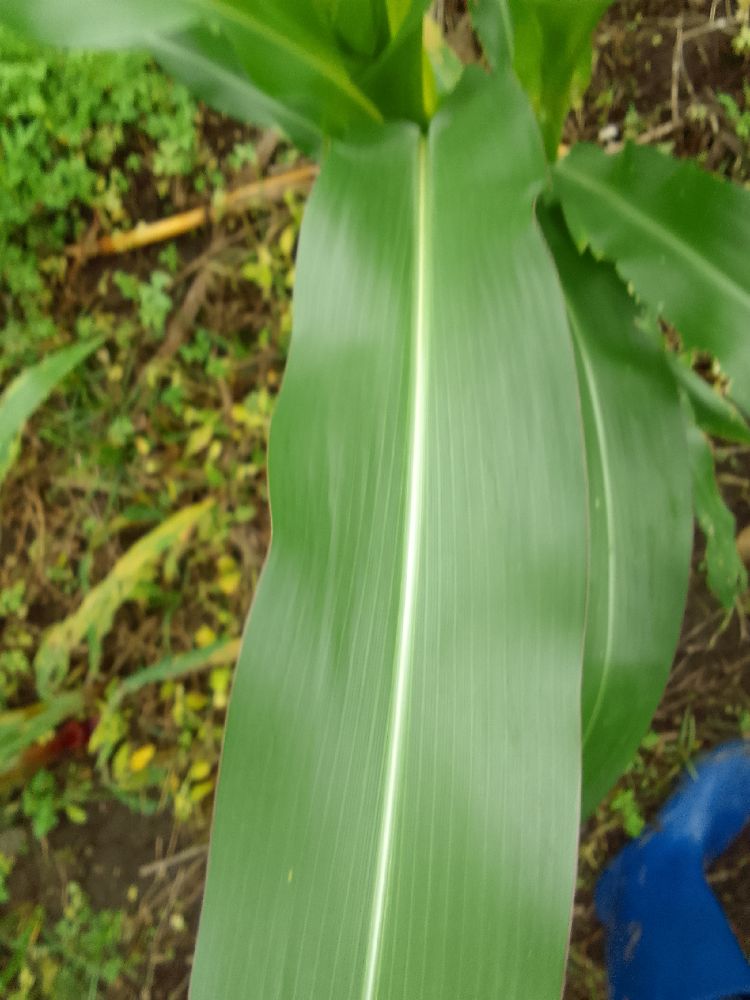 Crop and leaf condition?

maize, healthy
